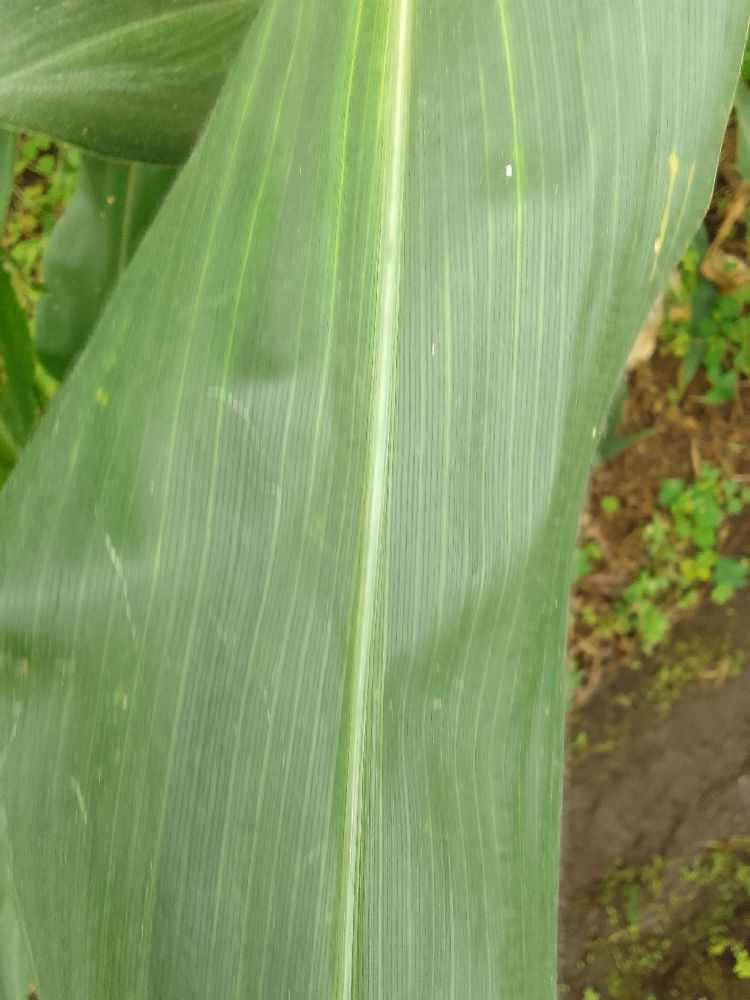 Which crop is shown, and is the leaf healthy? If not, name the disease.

maize, healthy
